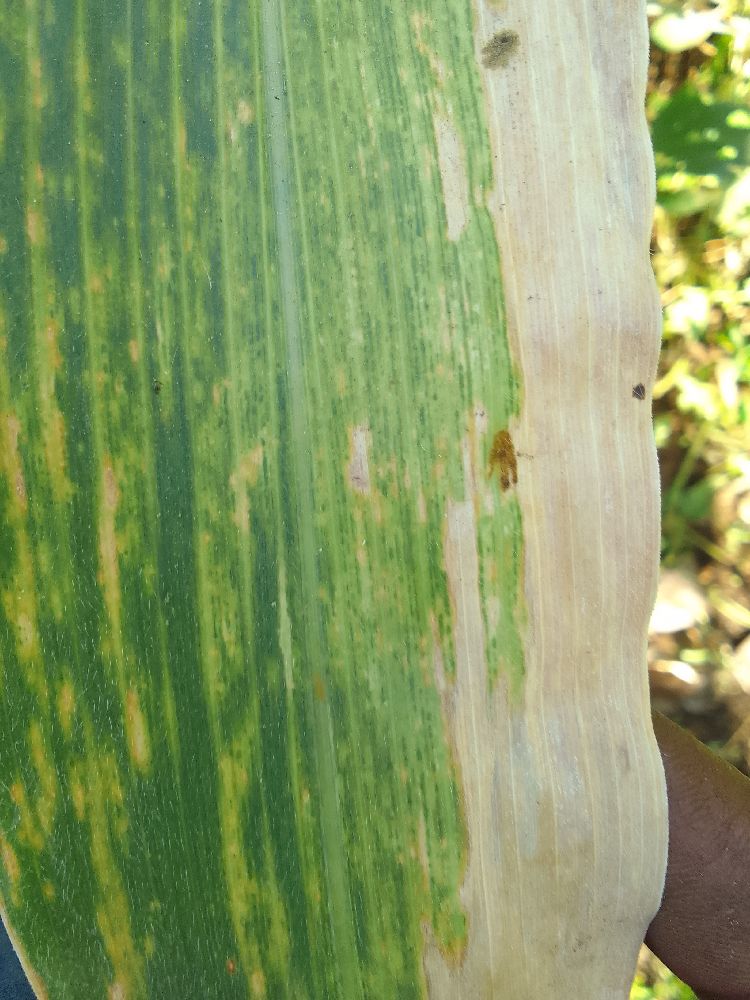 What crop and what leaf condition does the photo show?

maize, maize lethal necrosis
